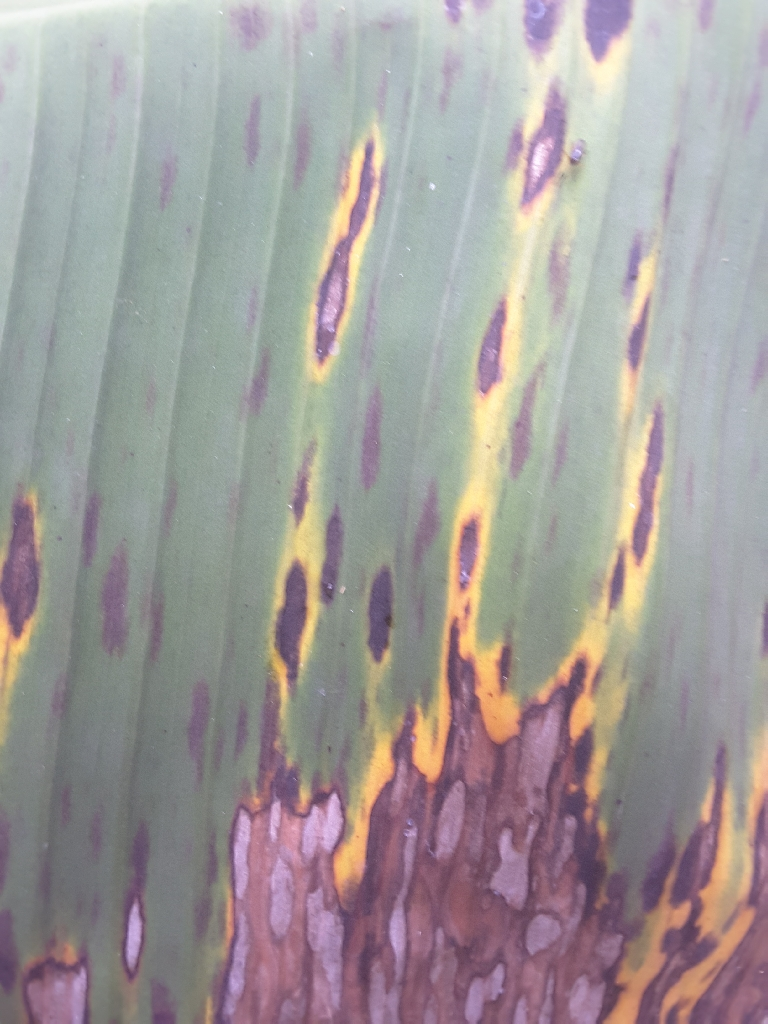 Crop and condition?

banana, black sigatoka
